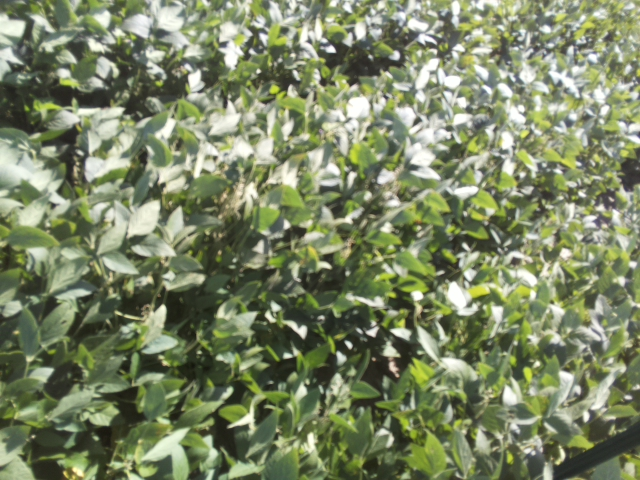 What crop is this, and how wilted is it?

soybean, moderate turgor loss in upper canopy
